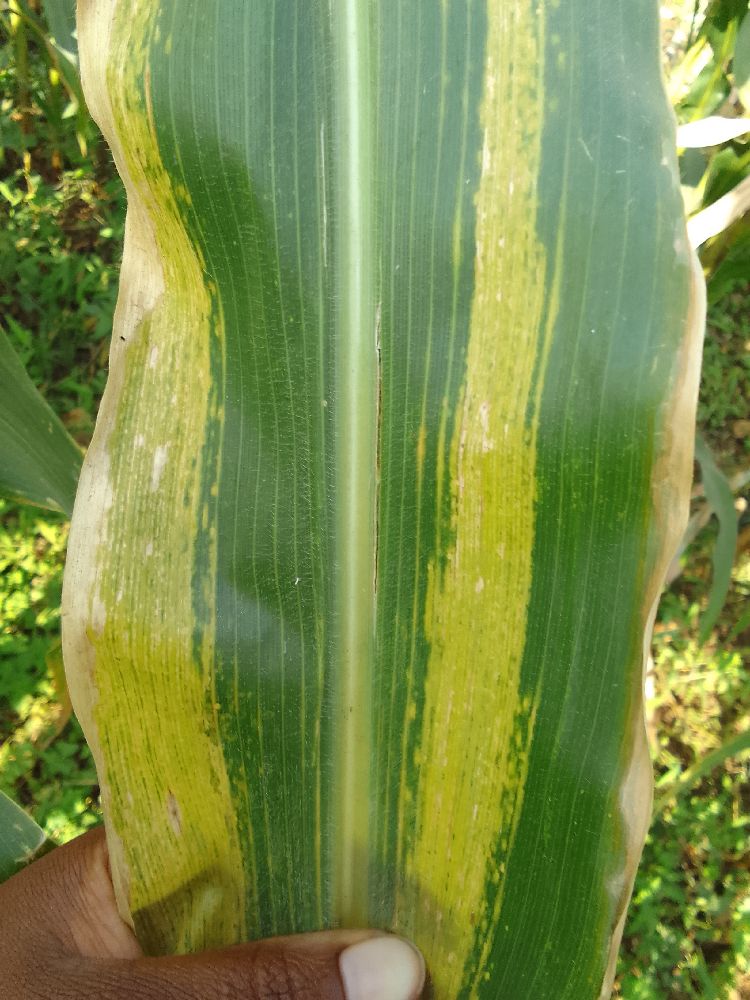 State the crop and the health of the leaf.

maize, maize lethal necrosis
